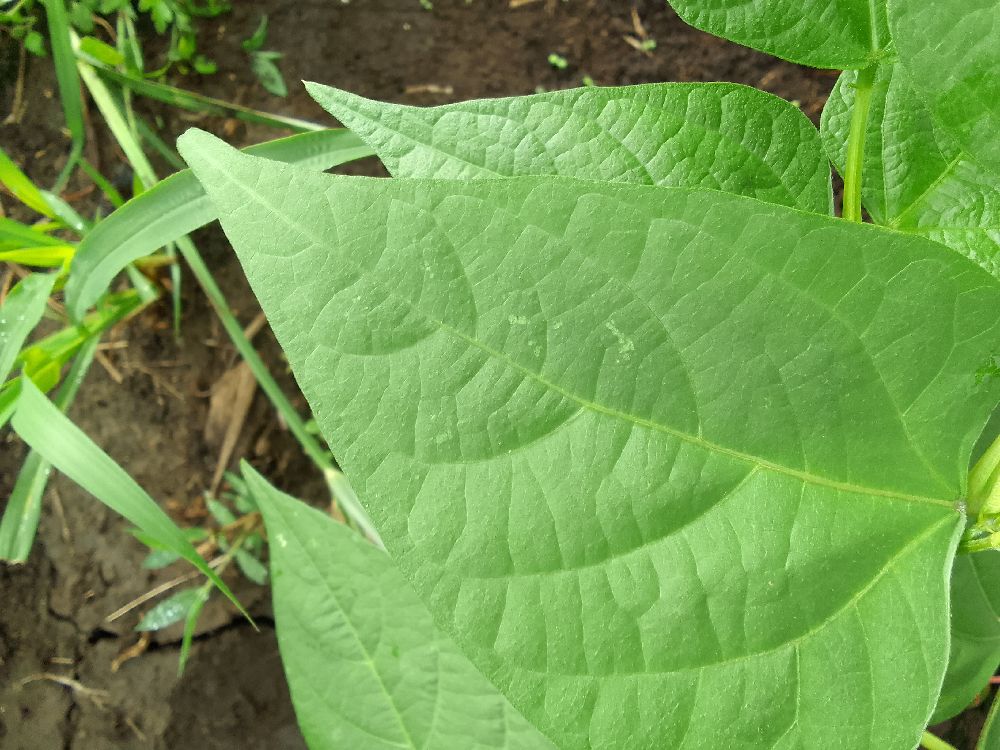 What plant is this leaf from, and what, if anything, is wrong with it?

common bean, healthy
